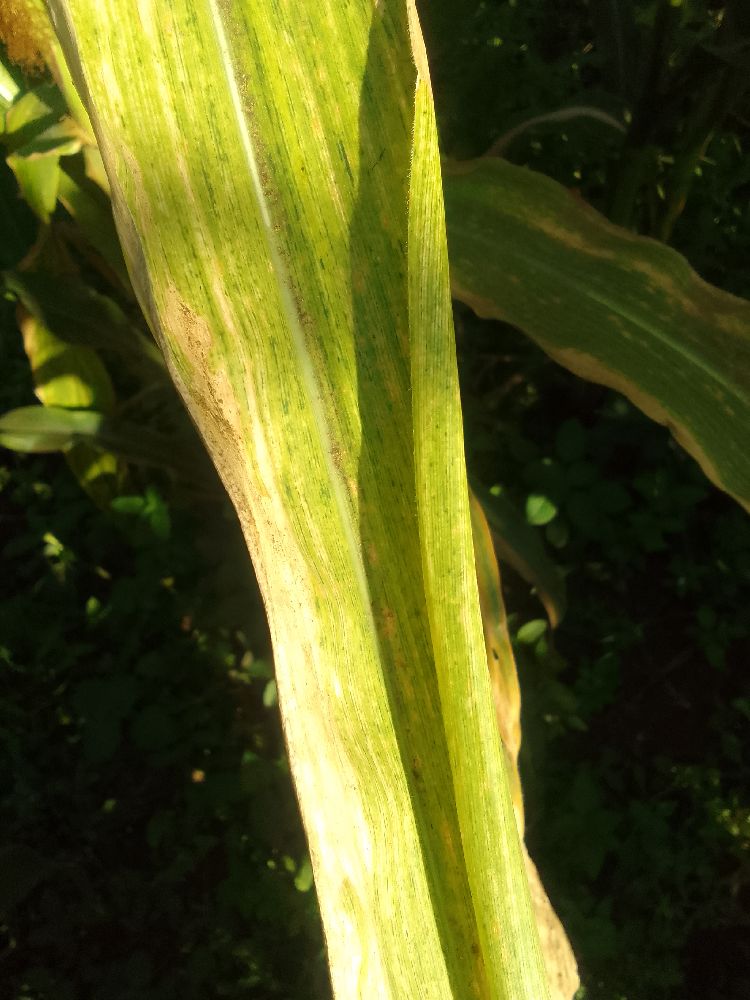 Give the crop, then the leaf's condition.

maize, maize lethal necrosis
